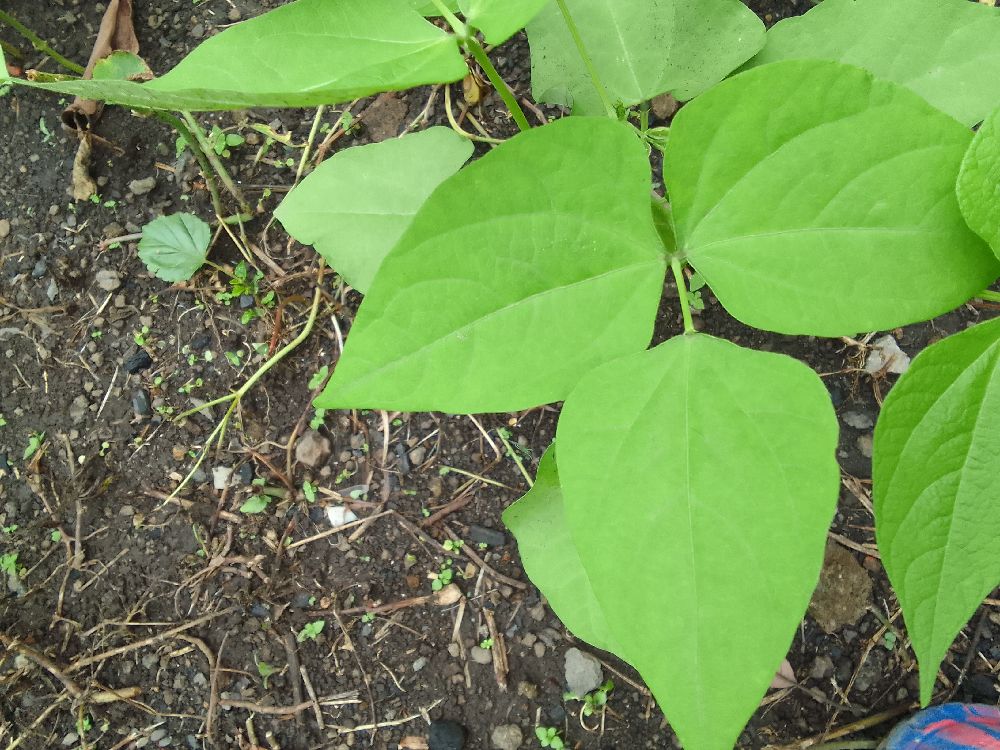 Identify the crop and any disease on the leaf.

common bean, healthy
